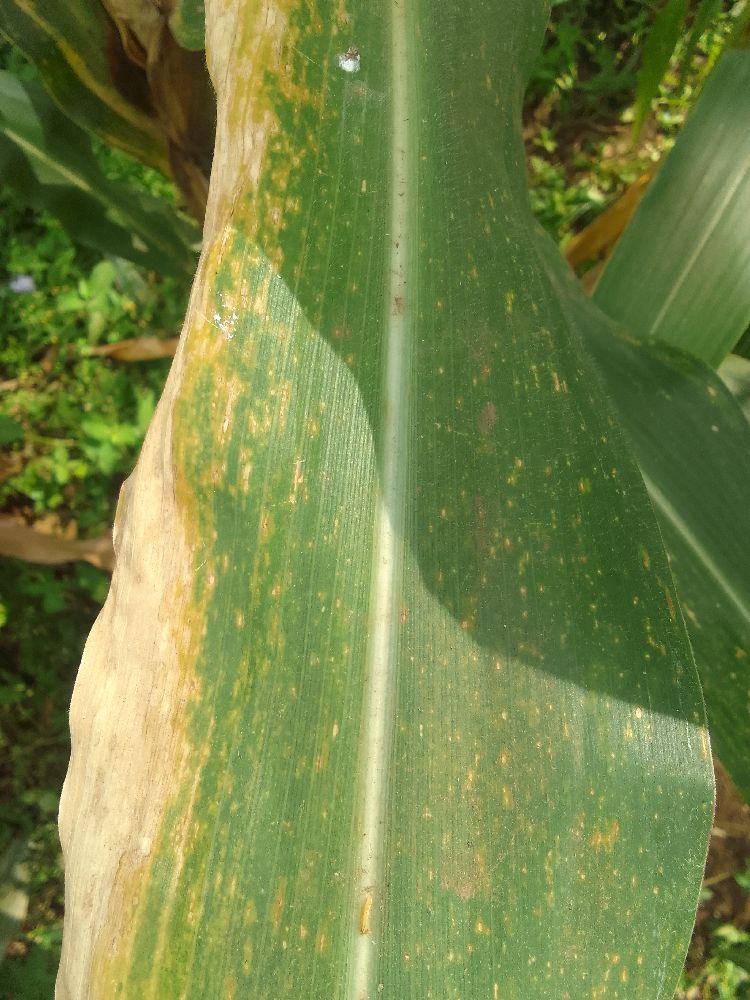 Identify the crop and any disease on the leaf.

maize, maize lethal necrosis
